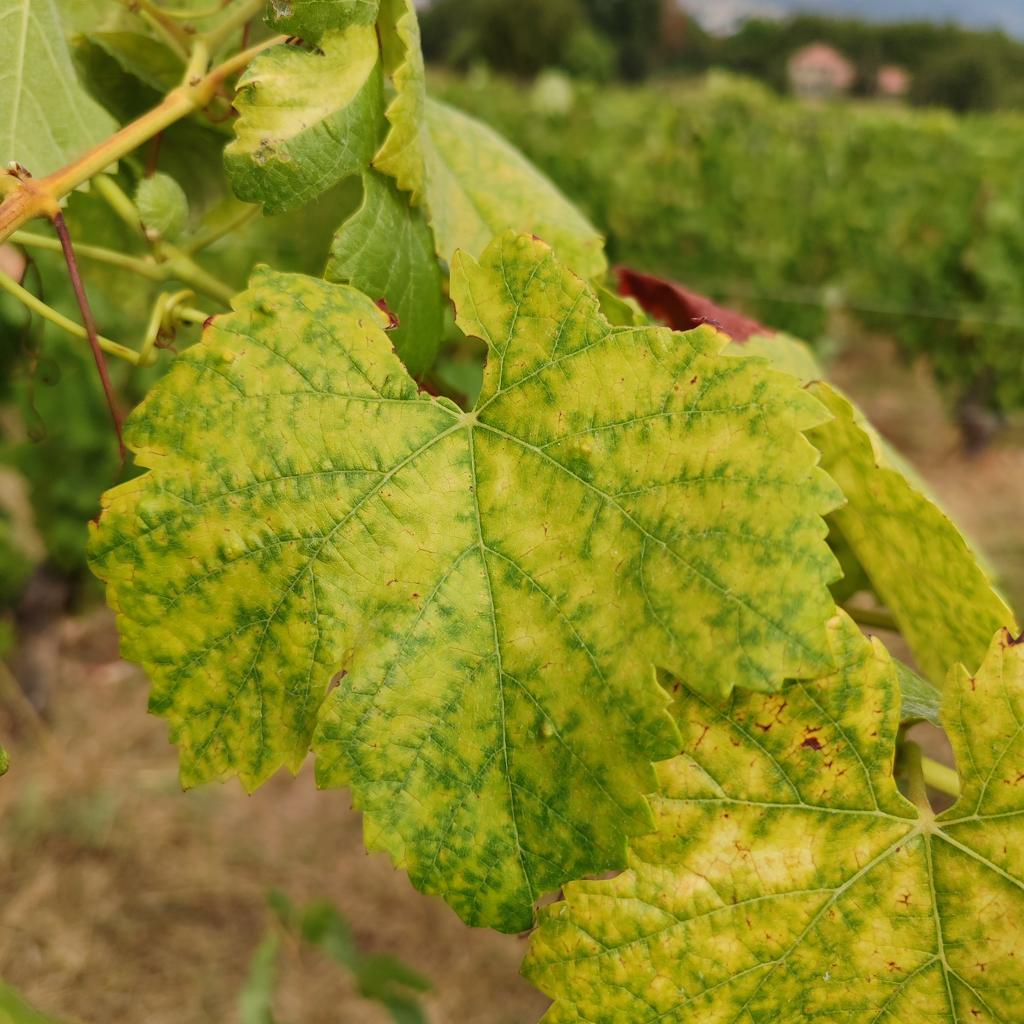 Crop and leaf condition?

grapevine, esca complex
